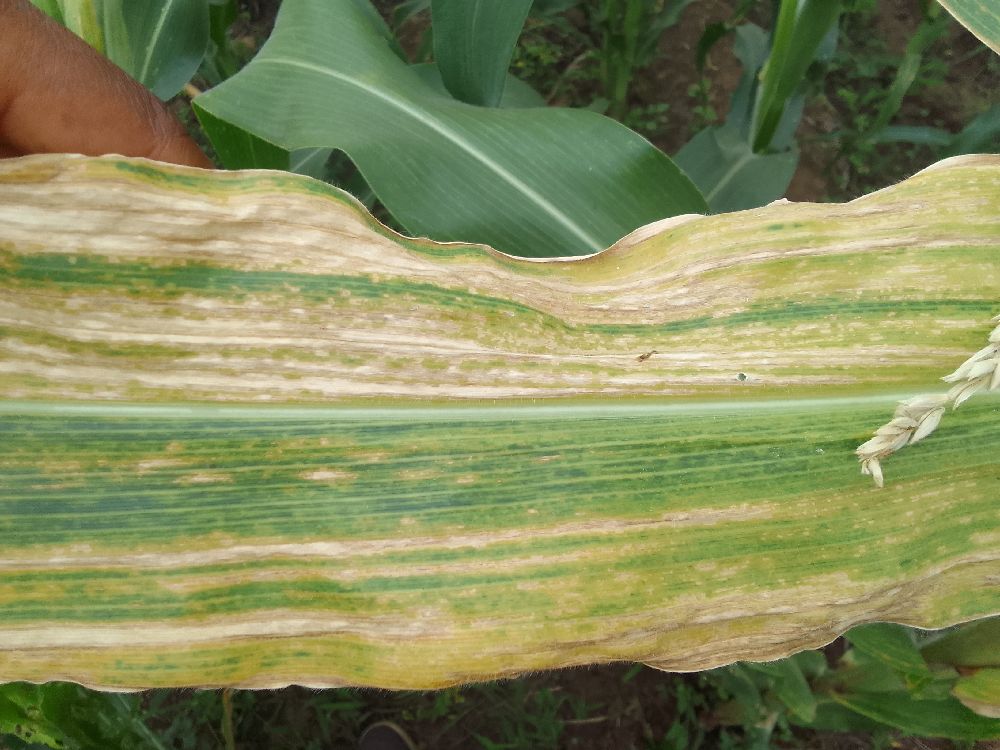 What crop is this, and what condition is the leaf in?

maize, maize lethal necrosis
